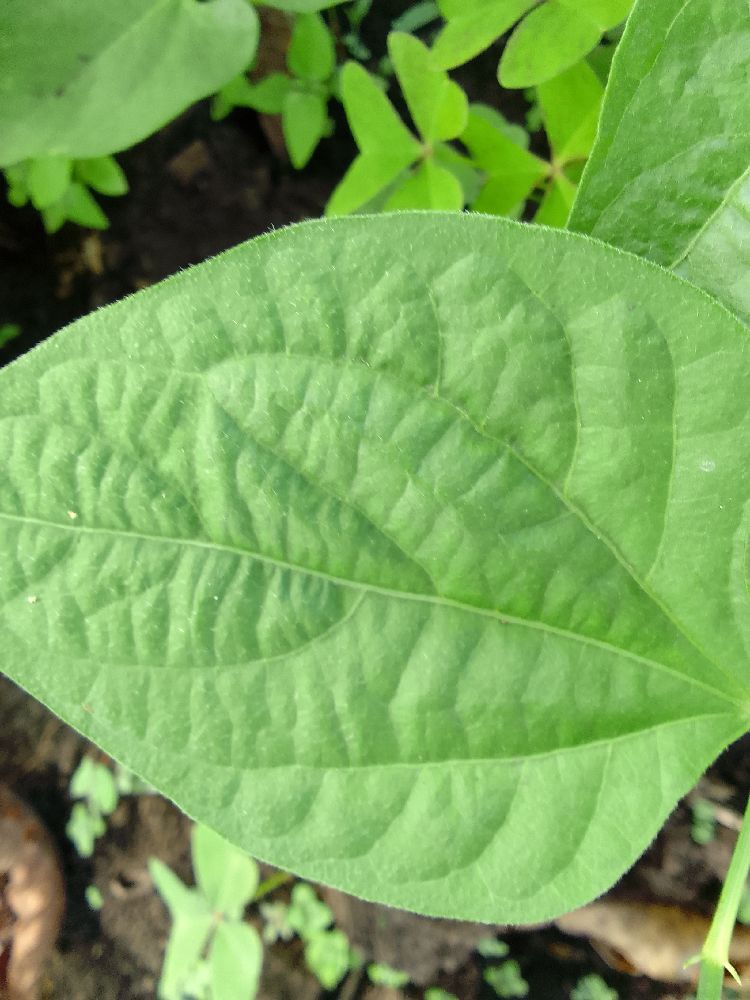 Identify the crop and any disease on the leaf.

common bean, healthy
